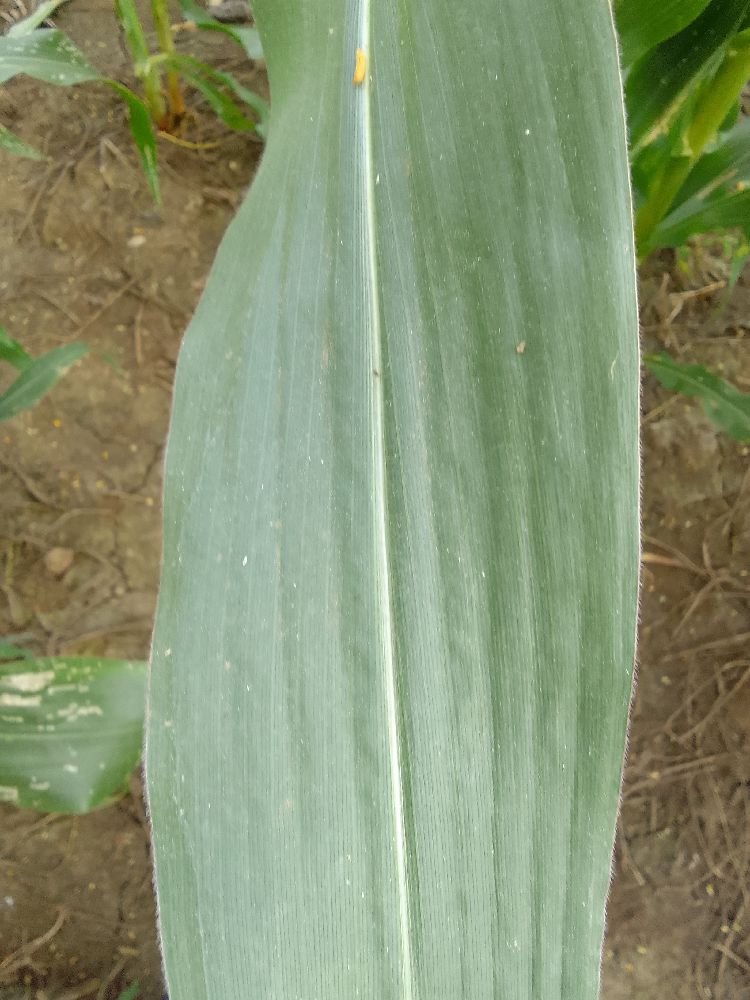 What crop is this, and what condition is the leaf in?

maize, healthy
